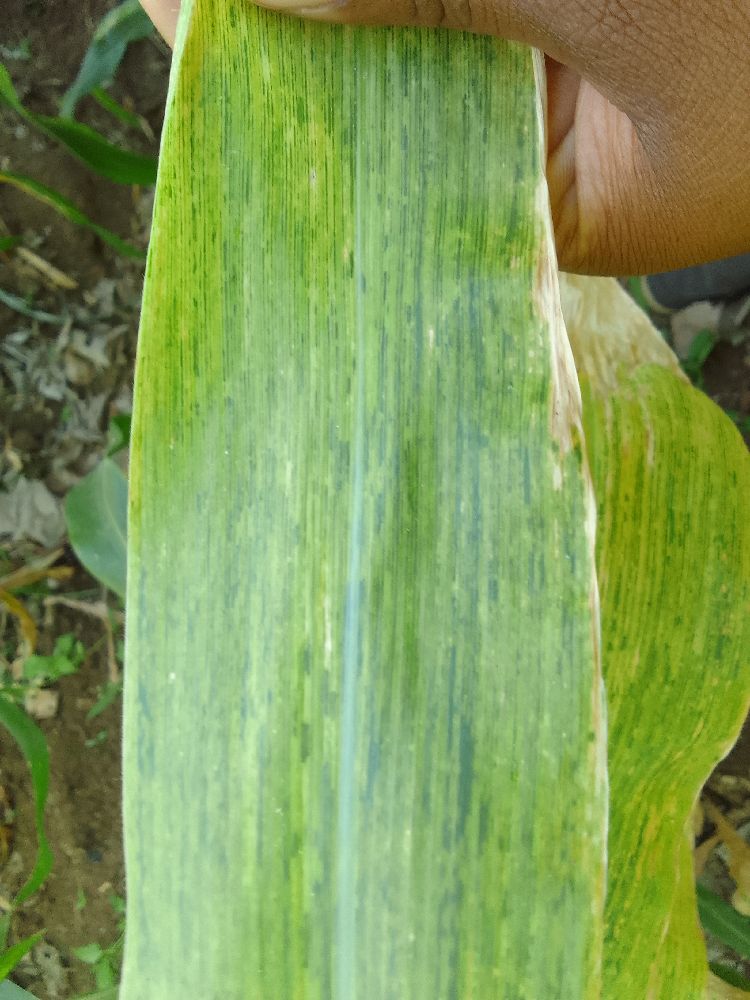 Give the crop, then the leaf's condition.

maize, maize lethal necrosis
